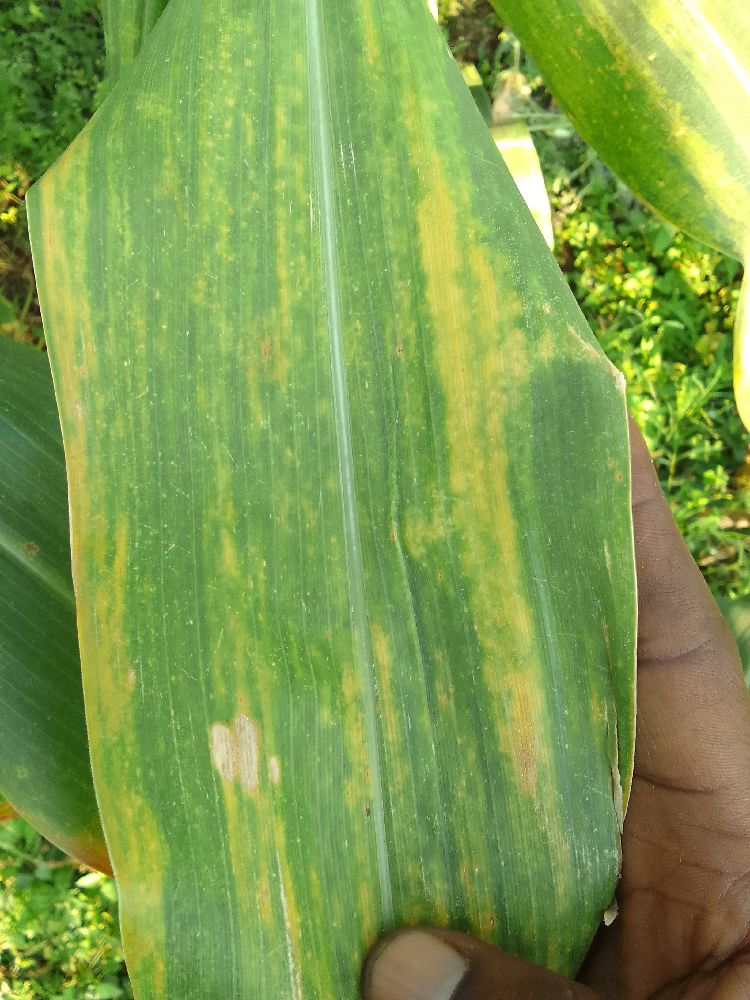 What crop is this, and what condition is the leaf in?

maize, maize lethal necrosis
